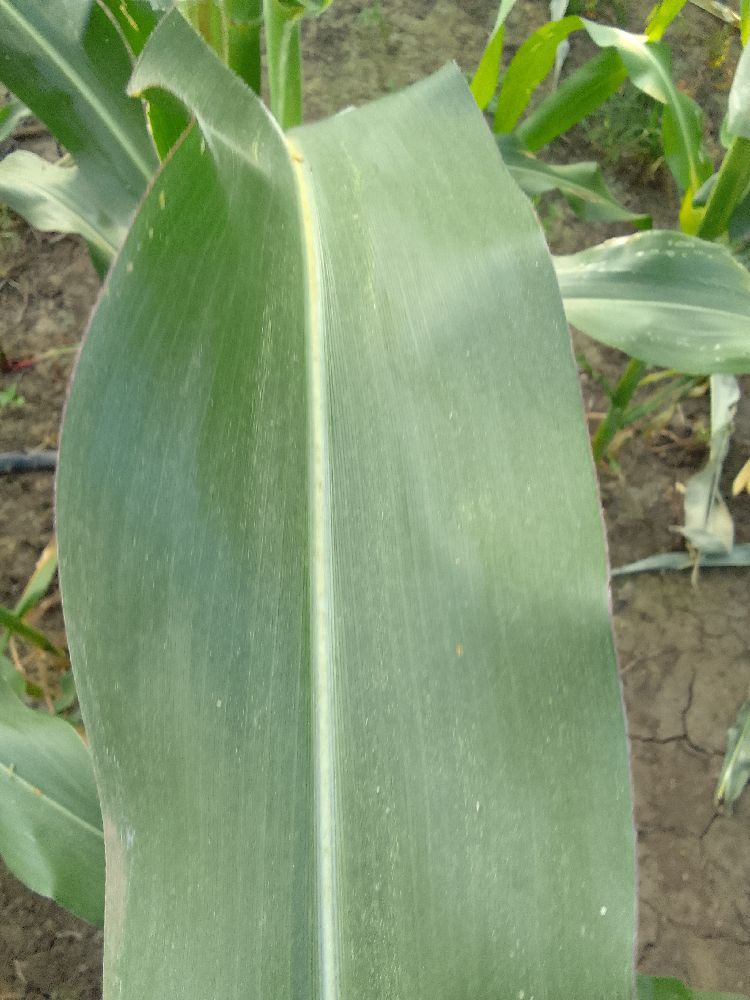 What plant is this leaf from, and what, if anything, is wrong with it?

maize, healthy
